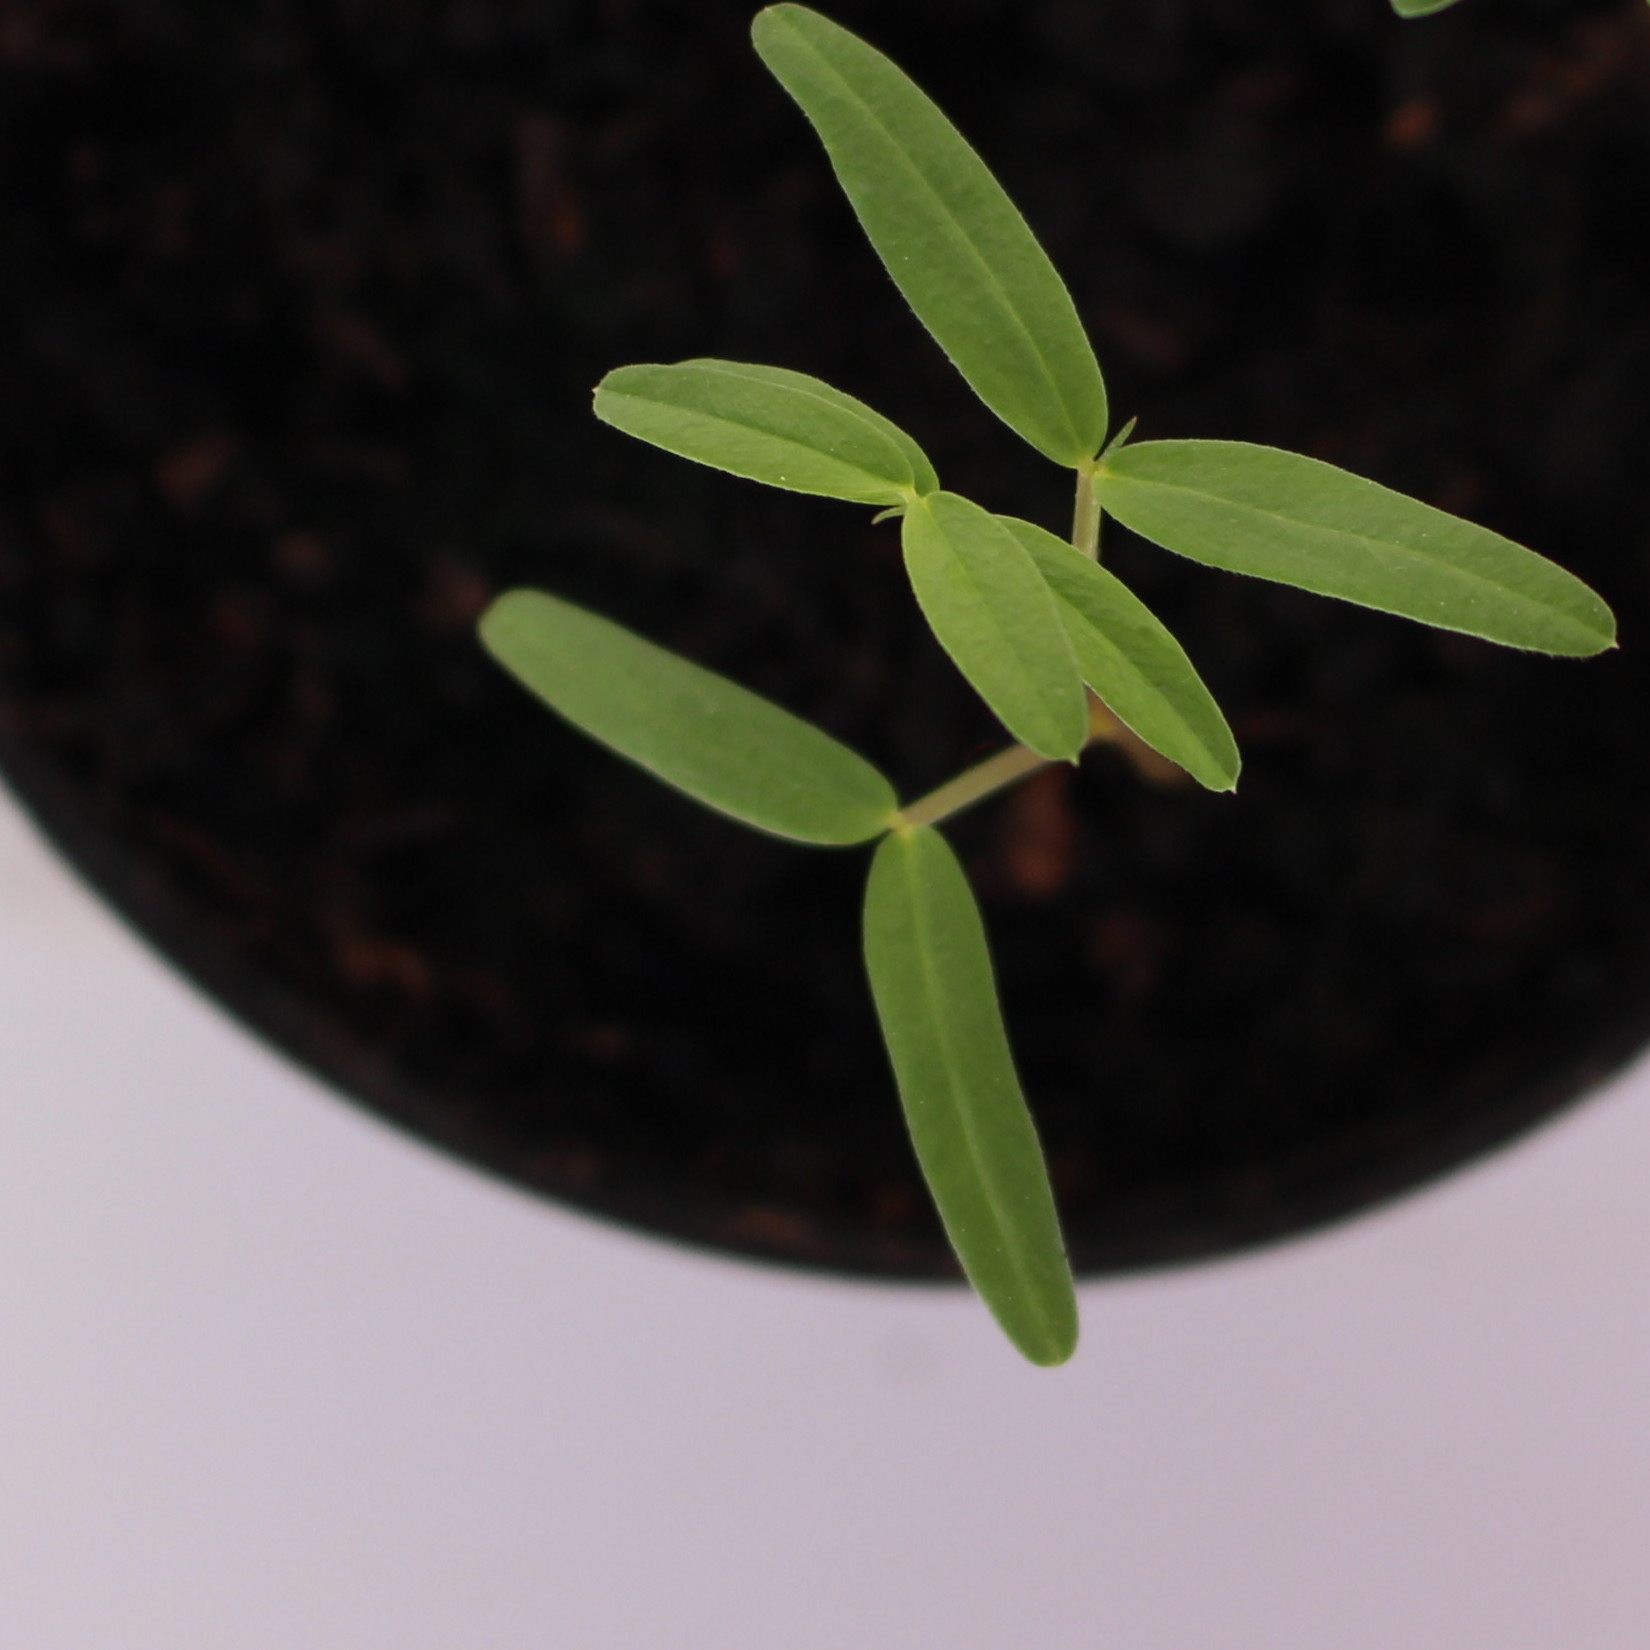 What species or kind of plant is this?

Vicia sativa
